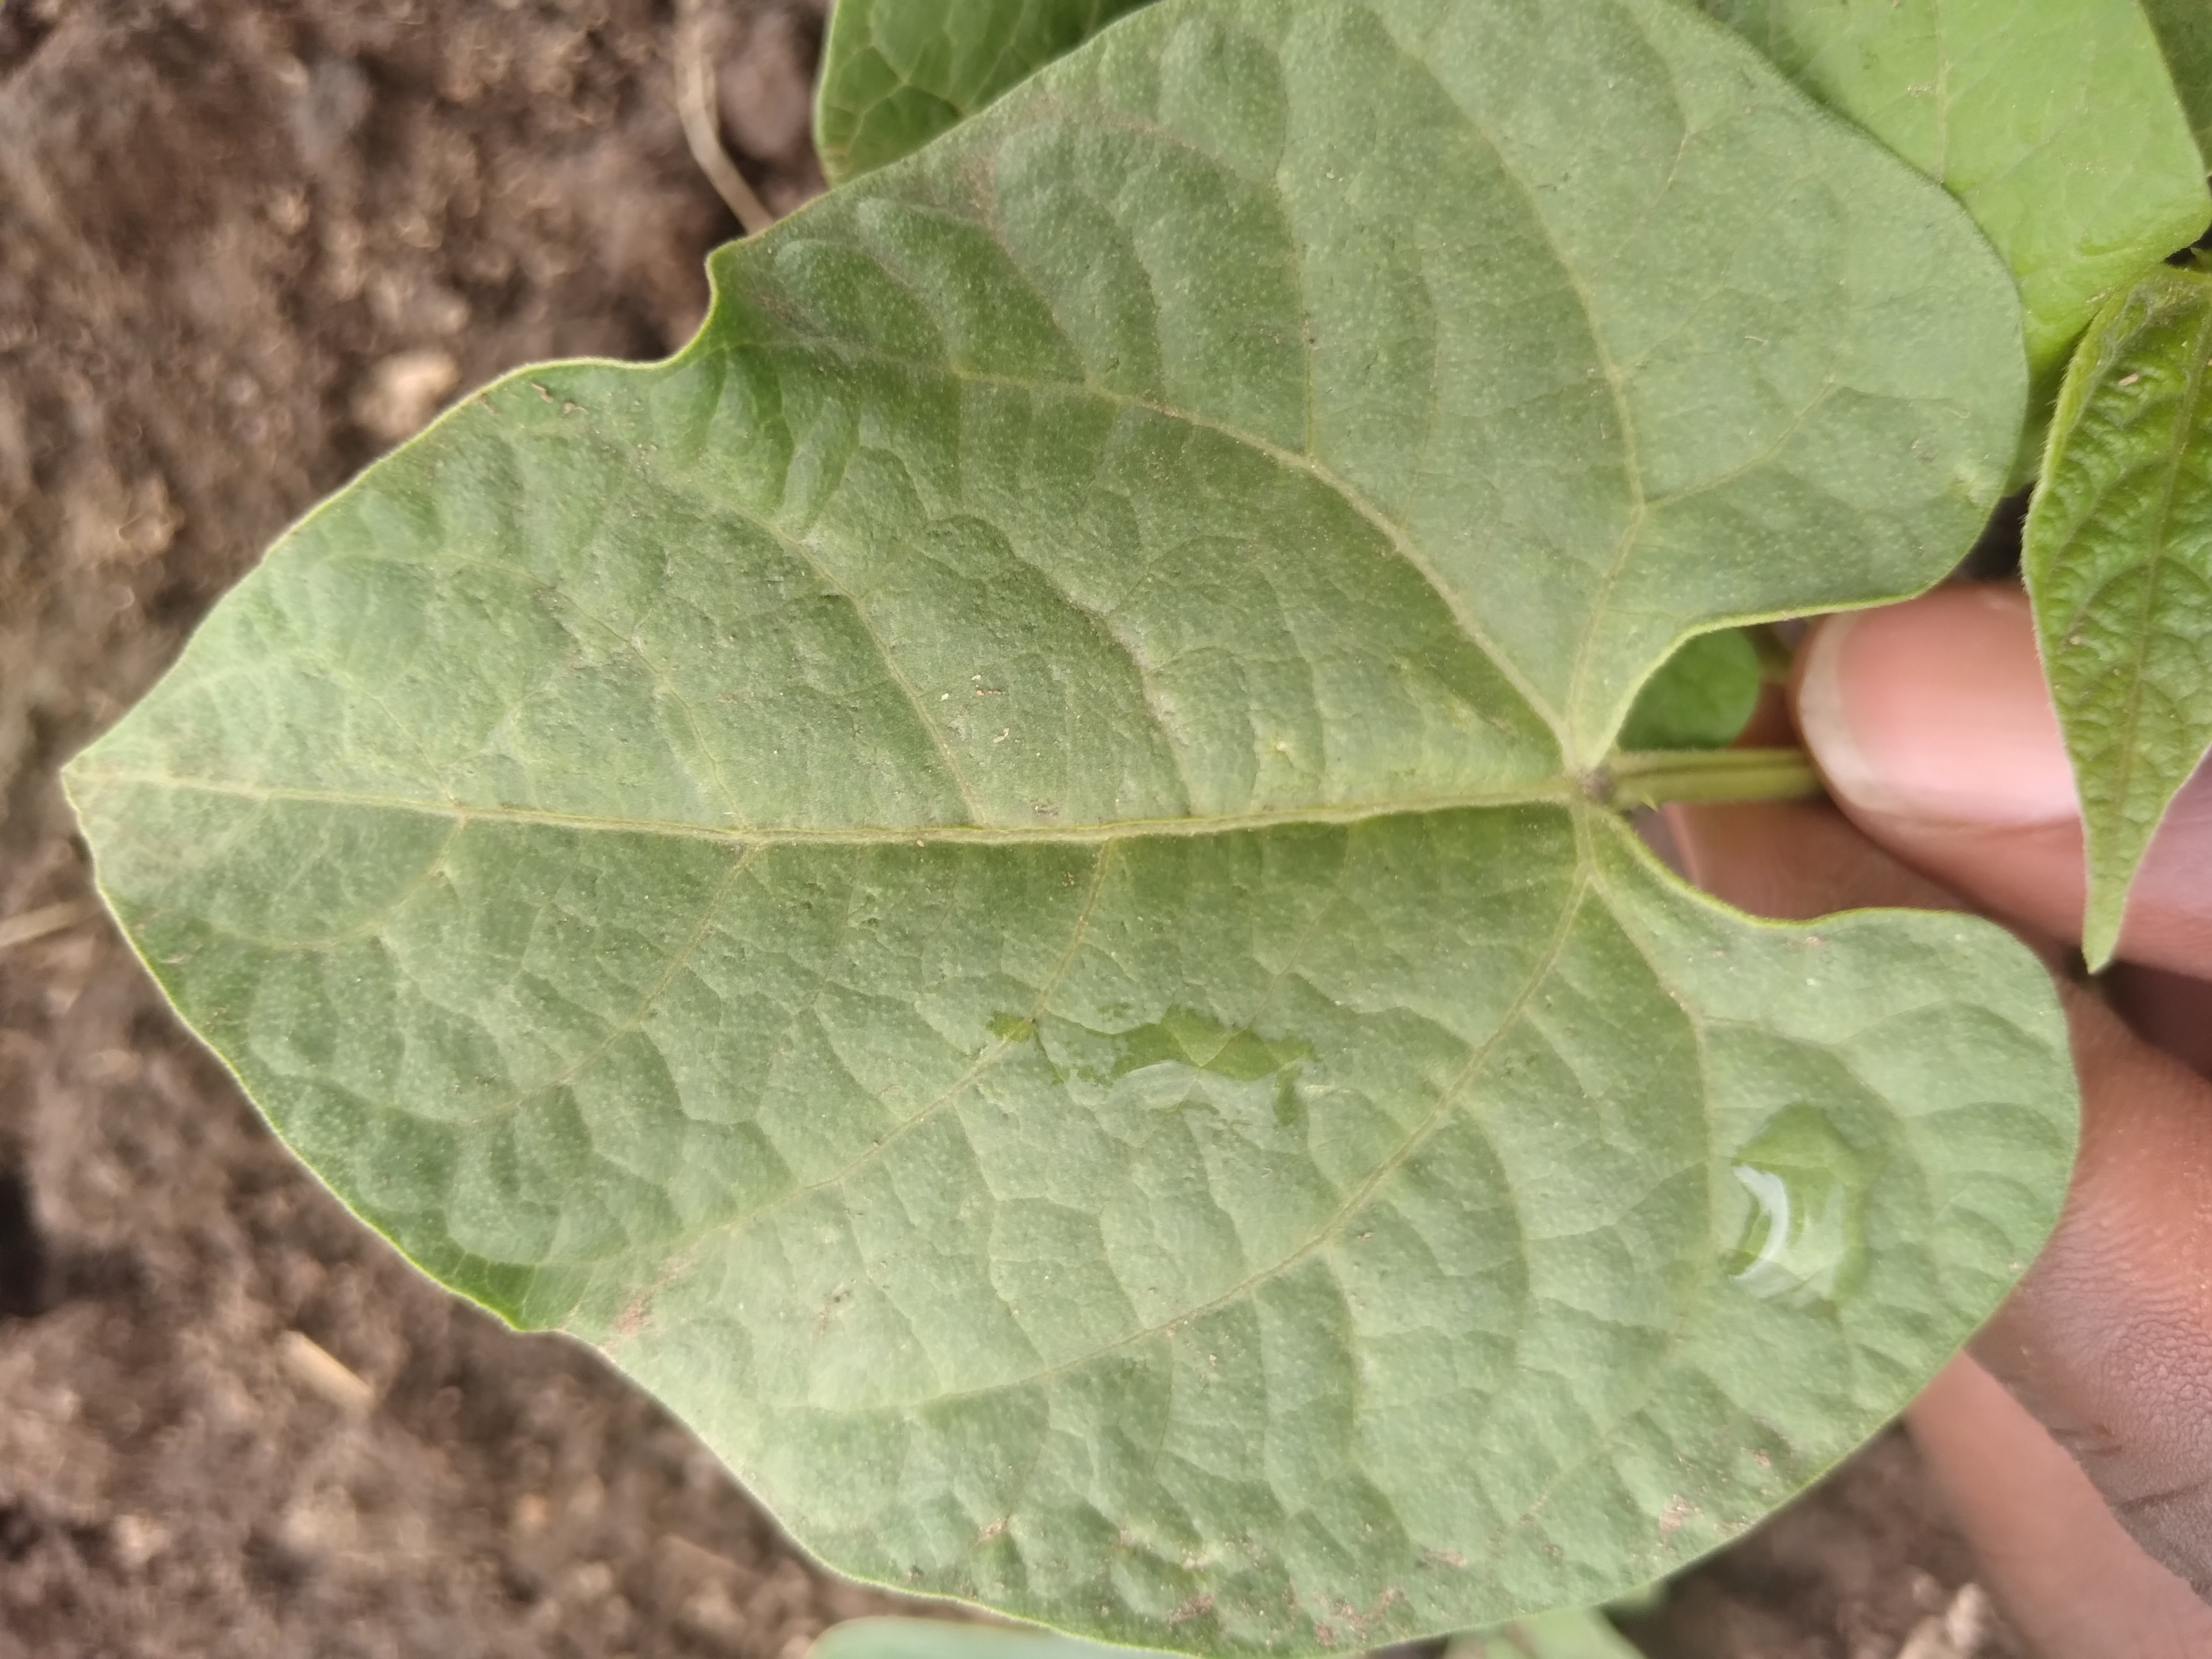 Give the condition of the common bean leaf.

healthy
